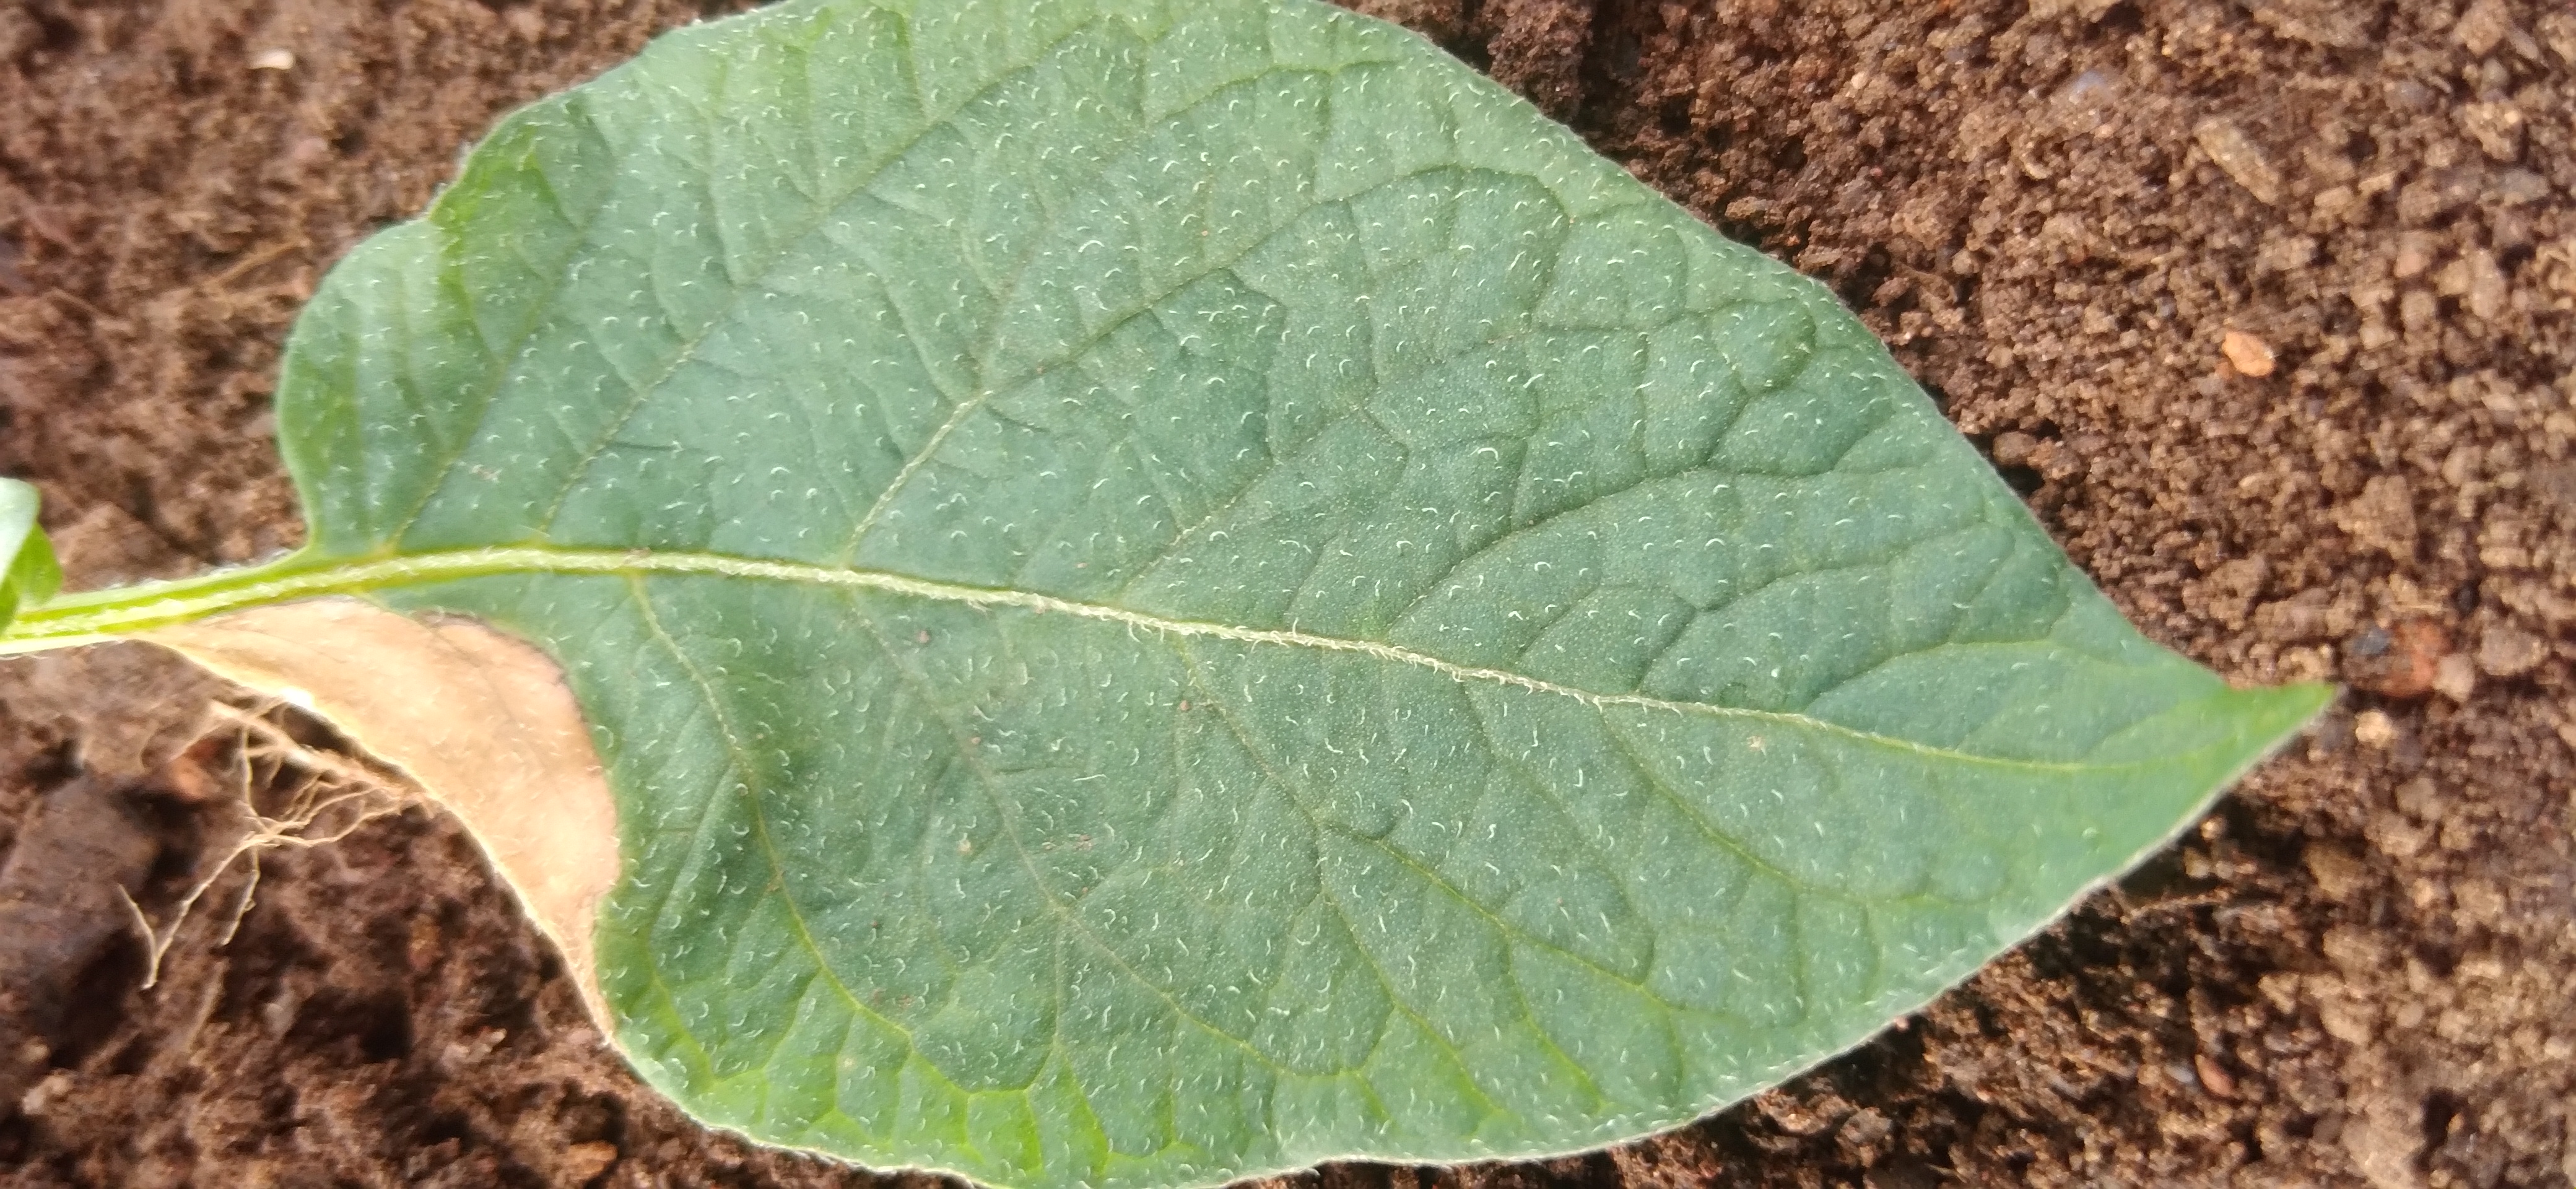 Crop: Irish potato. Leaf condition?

early blight
